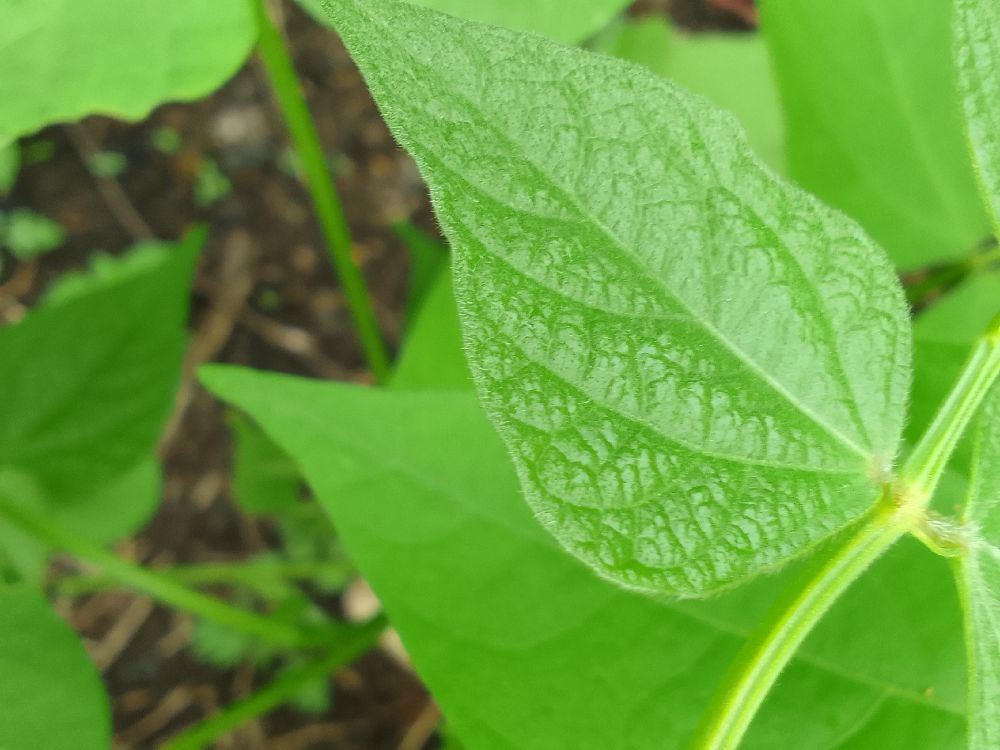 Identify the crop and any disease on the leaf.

common bean, healthy
